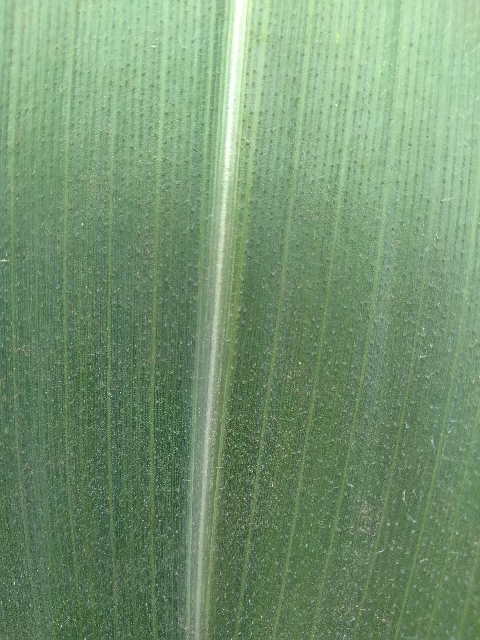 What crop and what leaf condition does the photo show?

maize, healthy
